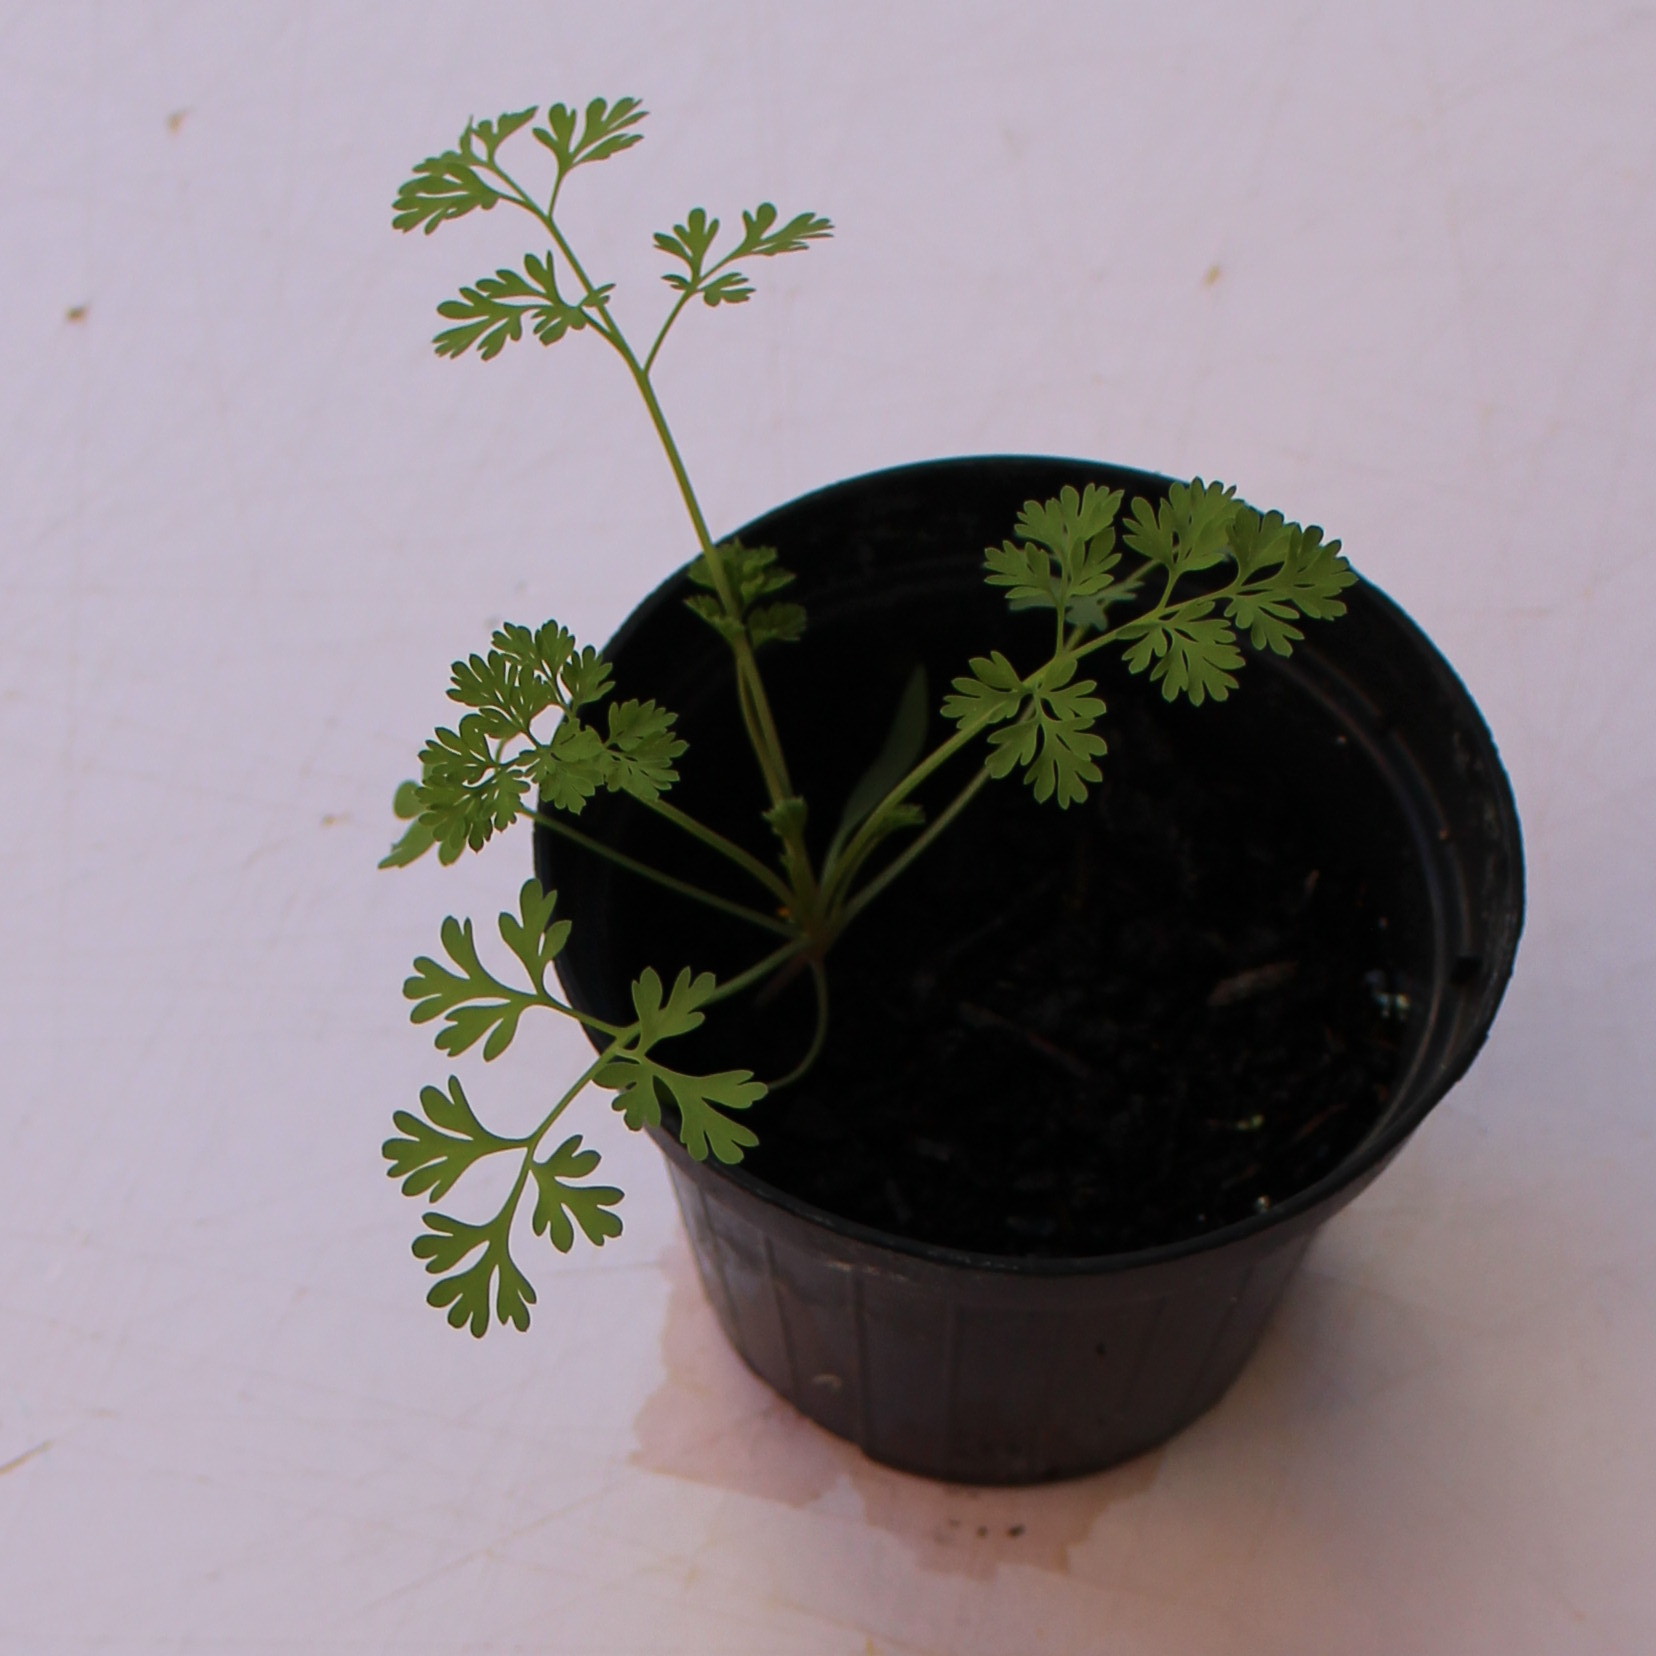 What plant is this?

Fumaria officinalis
